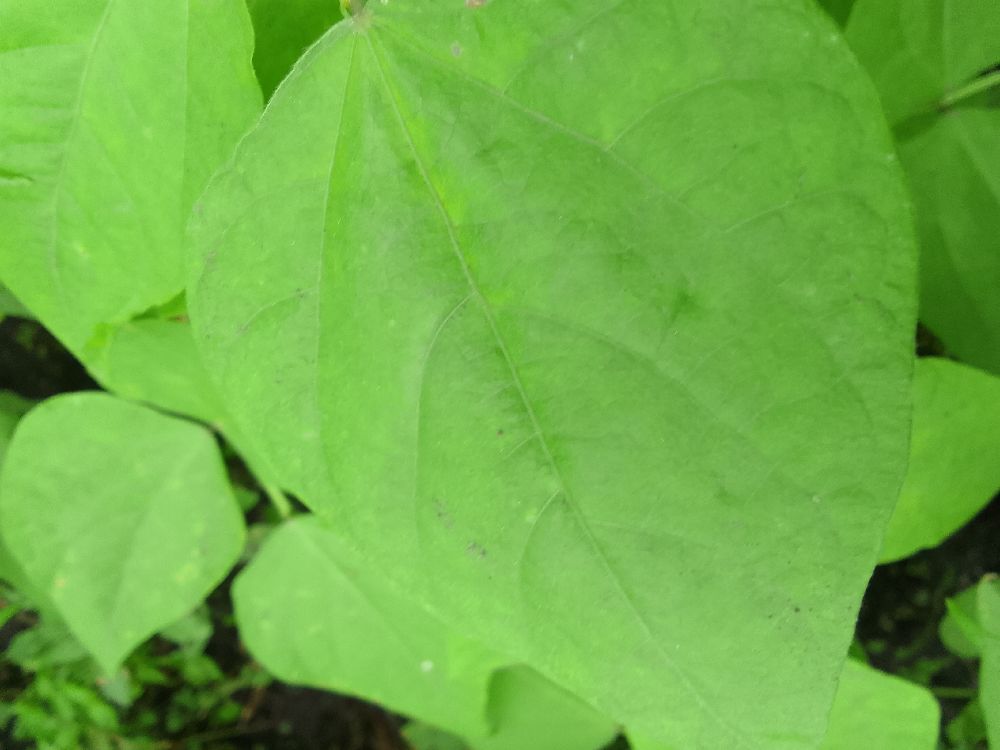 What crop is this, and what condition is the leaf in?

common bean, healthy
